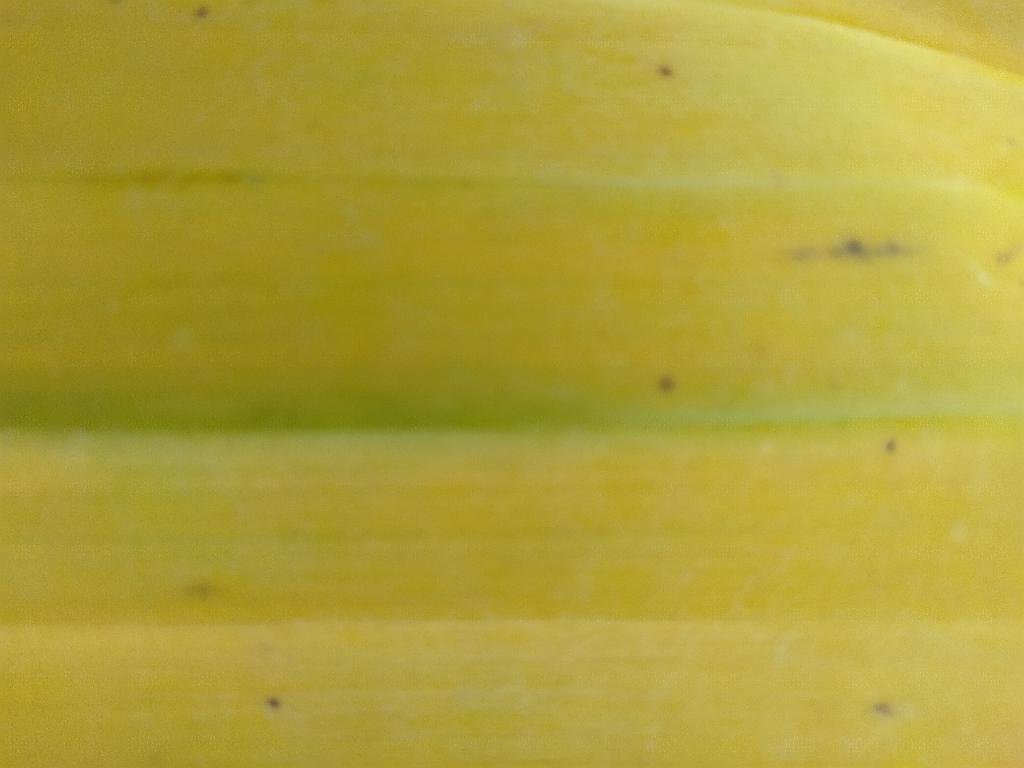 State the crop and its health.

banana, fusarium wilt race 1
